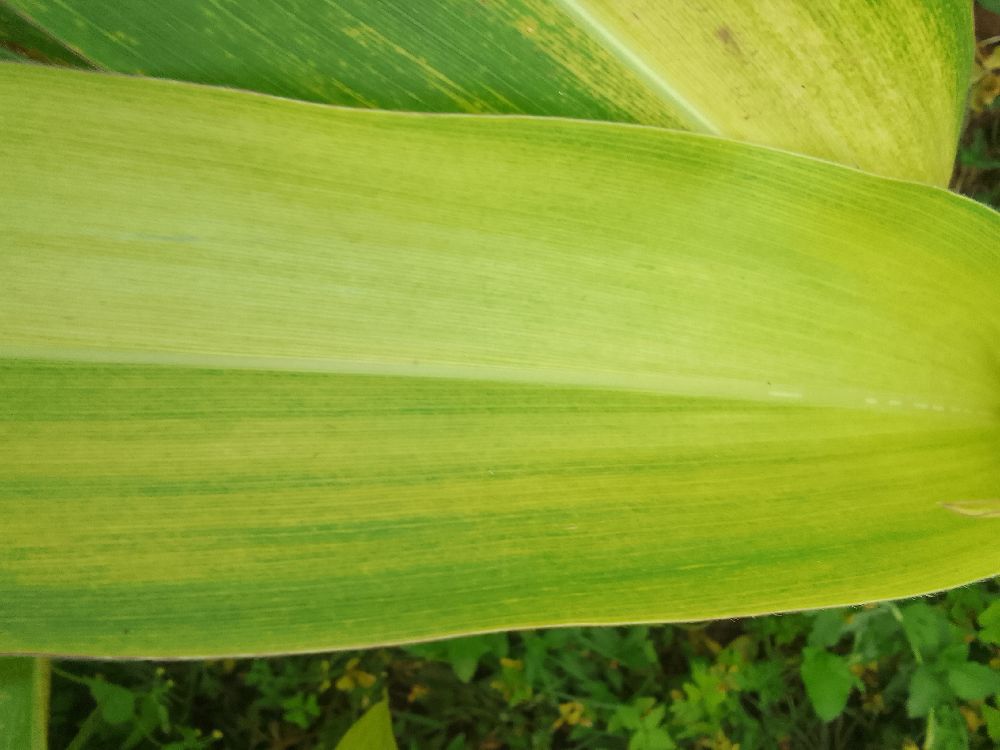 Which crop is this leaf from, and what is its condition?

maize, maize lethal necrosis
